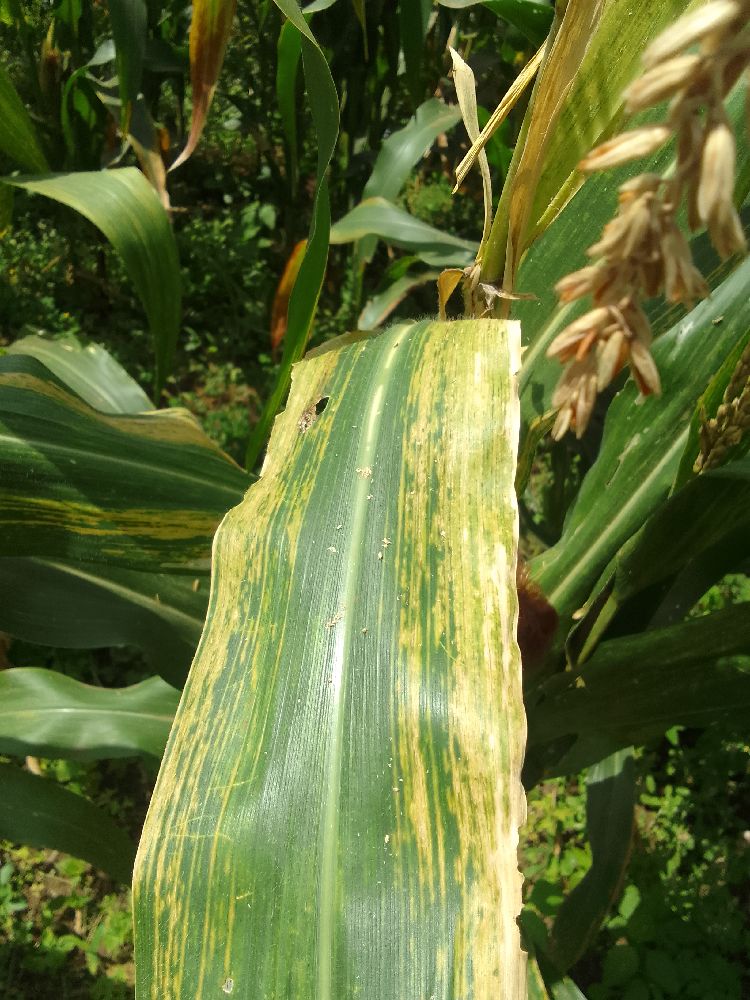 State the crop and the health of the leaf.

maize, maize lethal necrosis
